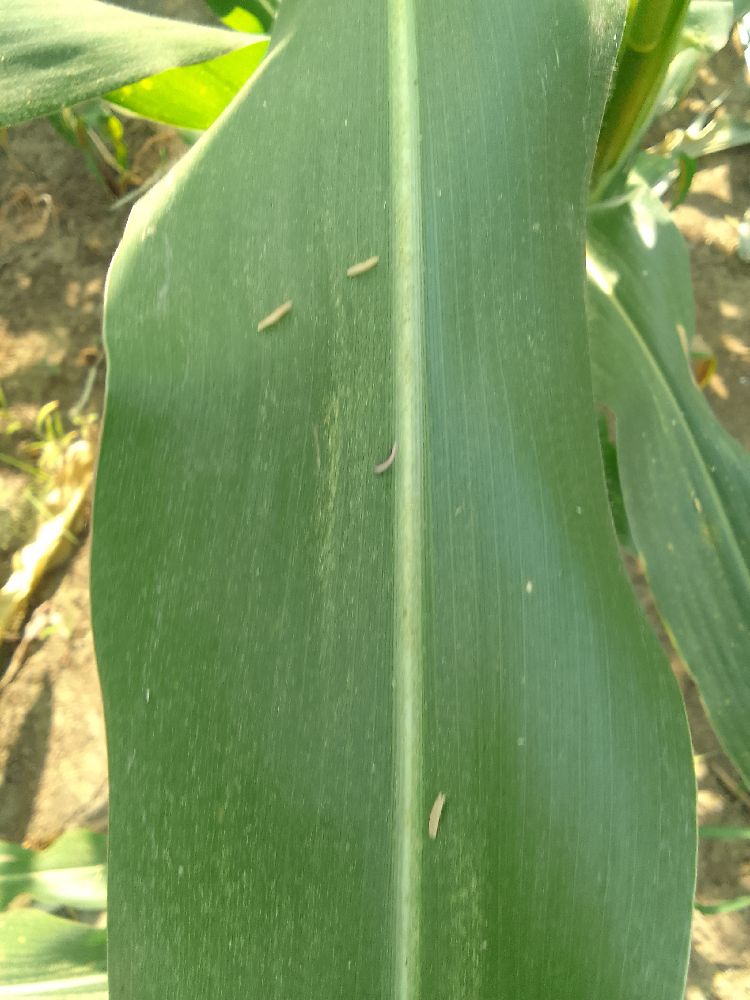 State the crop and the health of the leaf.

maize, healthy
